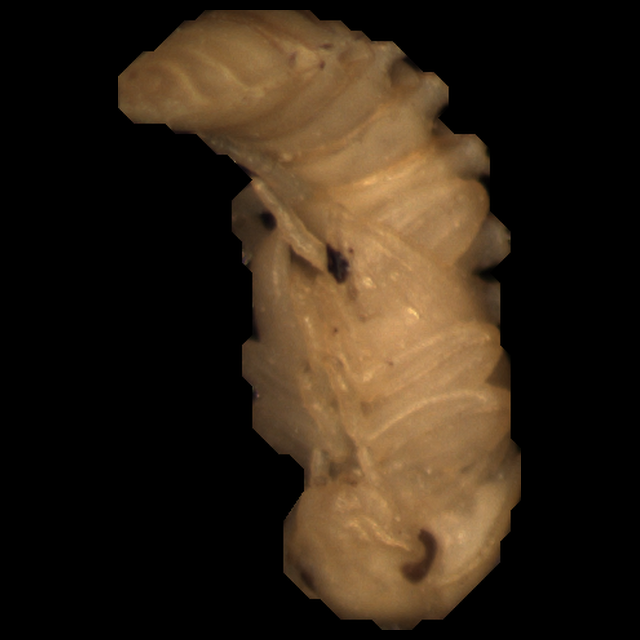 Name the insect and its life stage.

mealworm pupa
